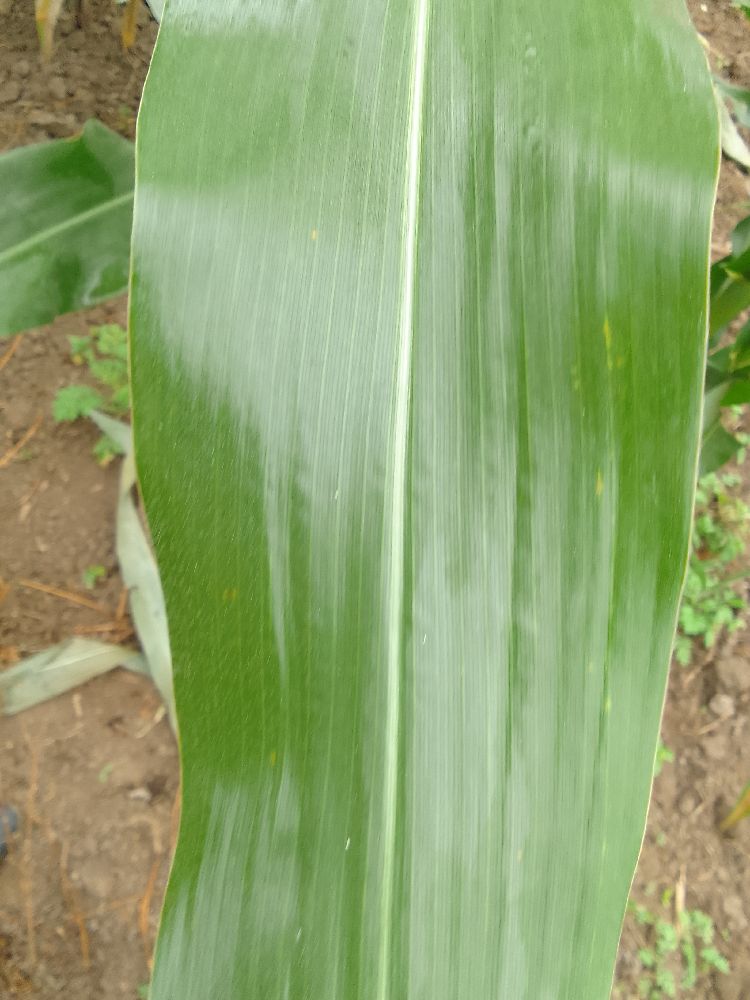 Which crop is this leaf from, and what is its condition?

maize, healthy
